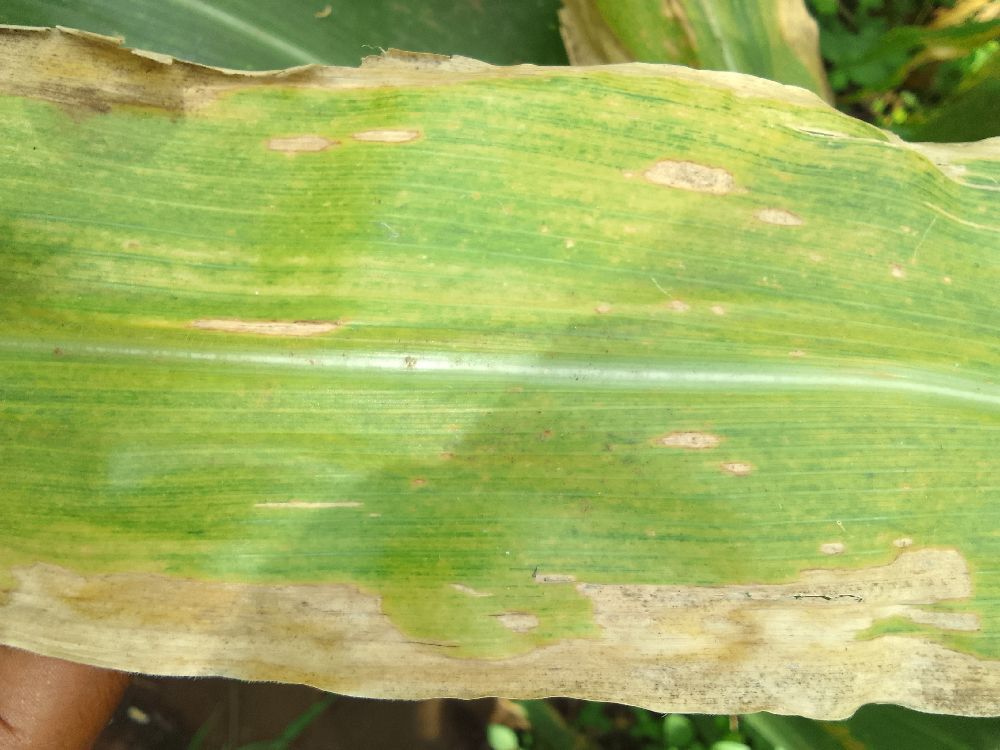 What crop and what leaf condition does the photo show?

maize, maize lethal necrosis
